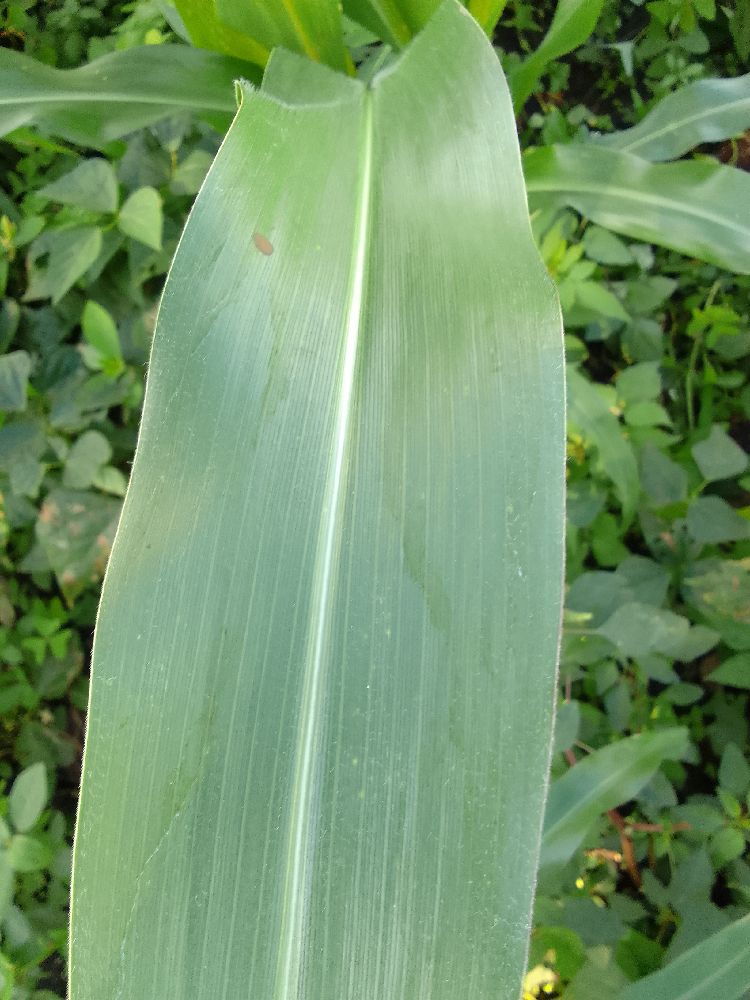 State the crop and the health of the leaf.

maize, healthy
